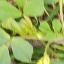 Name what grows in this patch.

unstructured weed
